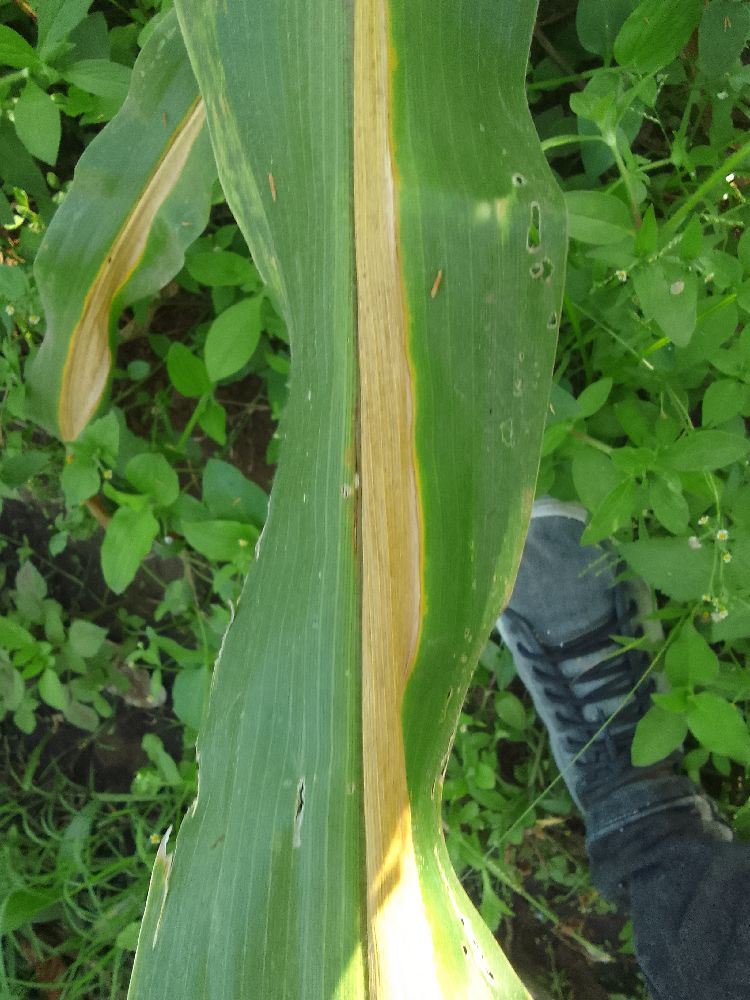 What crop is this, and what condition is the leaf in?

maize, maize lethal necrosis
